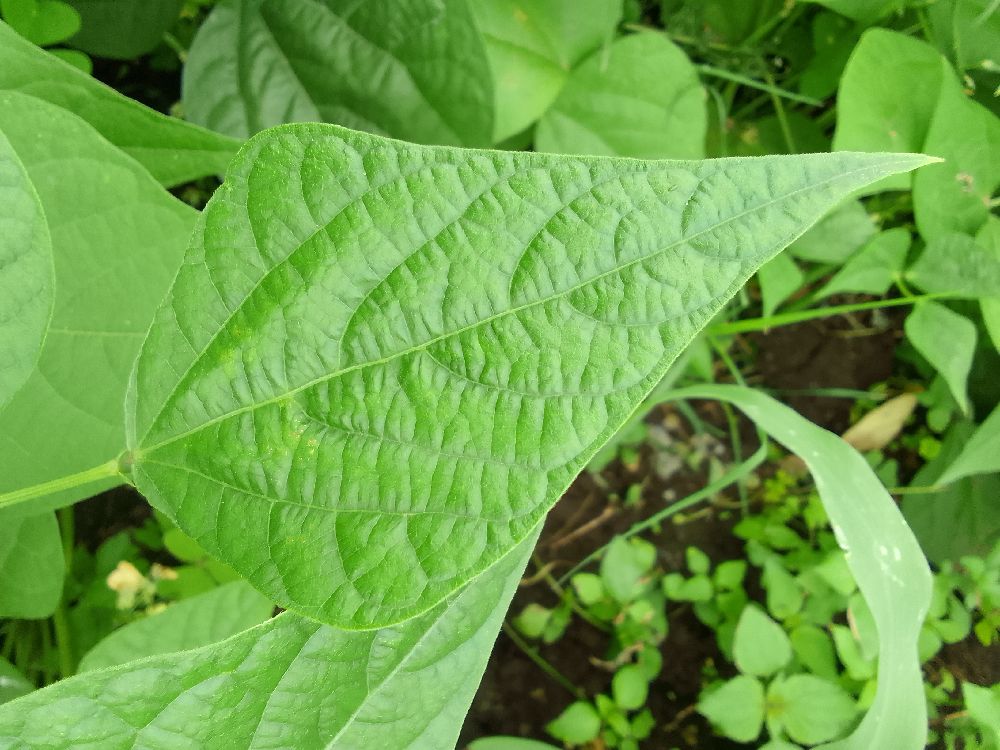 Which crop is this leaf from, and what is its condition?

common bean, healthy
